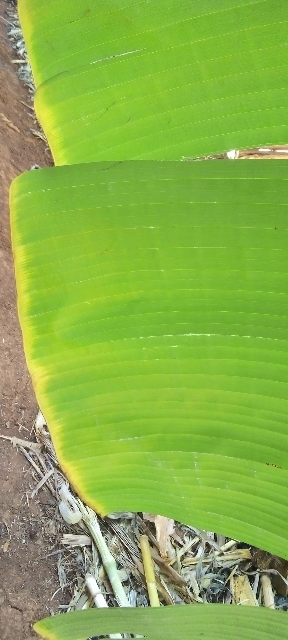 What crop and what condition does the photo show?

banana, healthy
